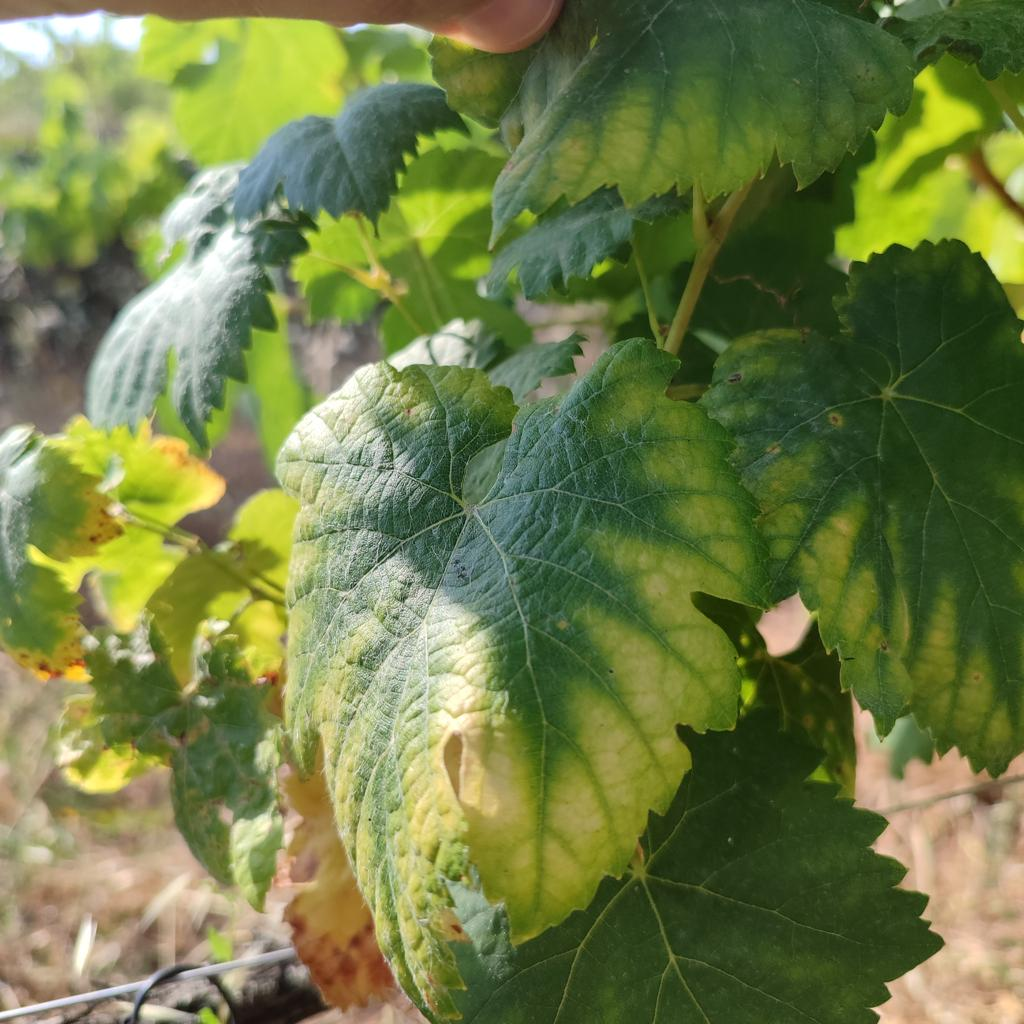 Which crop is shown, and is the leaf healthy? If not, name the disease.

grapevine, esca complex
